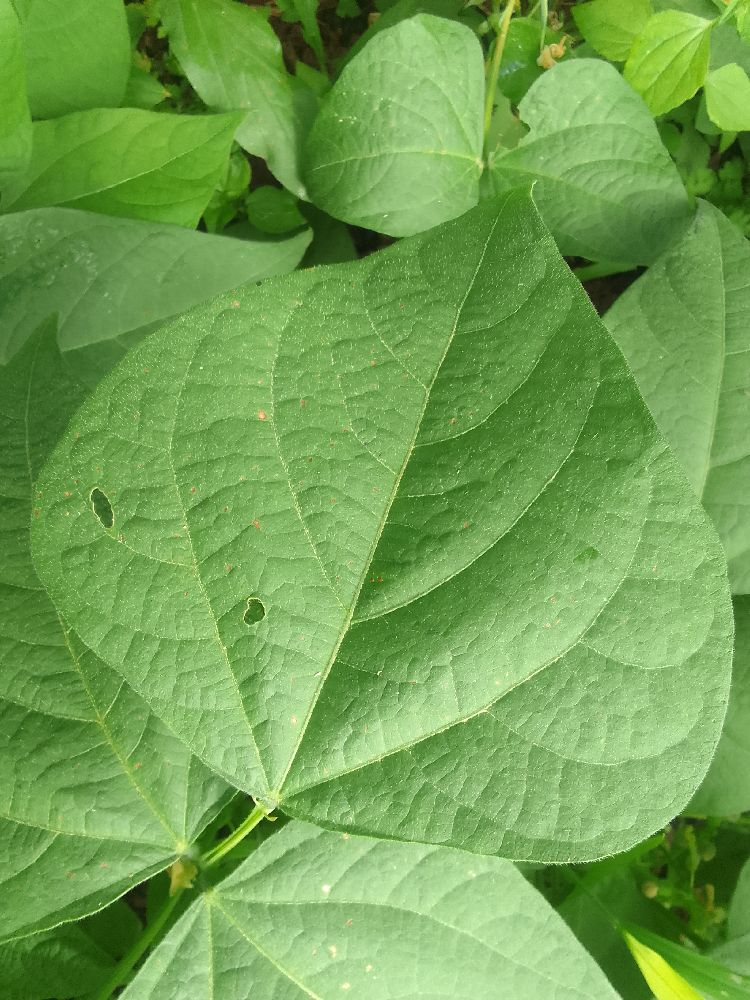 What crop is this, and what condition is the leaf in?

common bean, healthy
